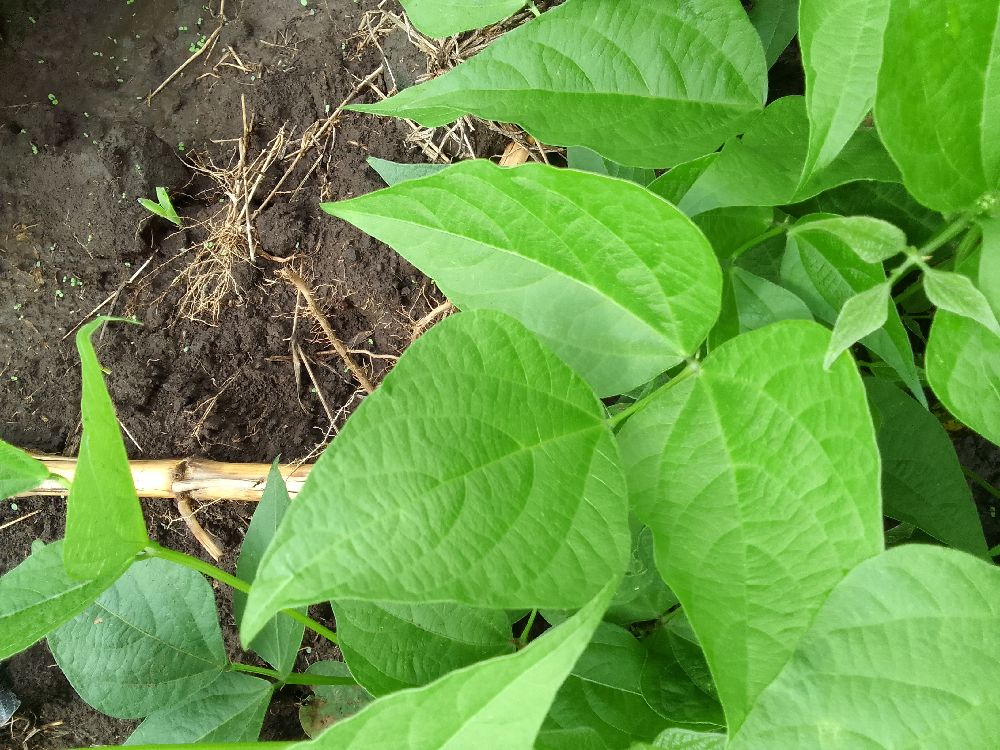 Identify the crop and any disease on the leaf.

common bean, healthy
